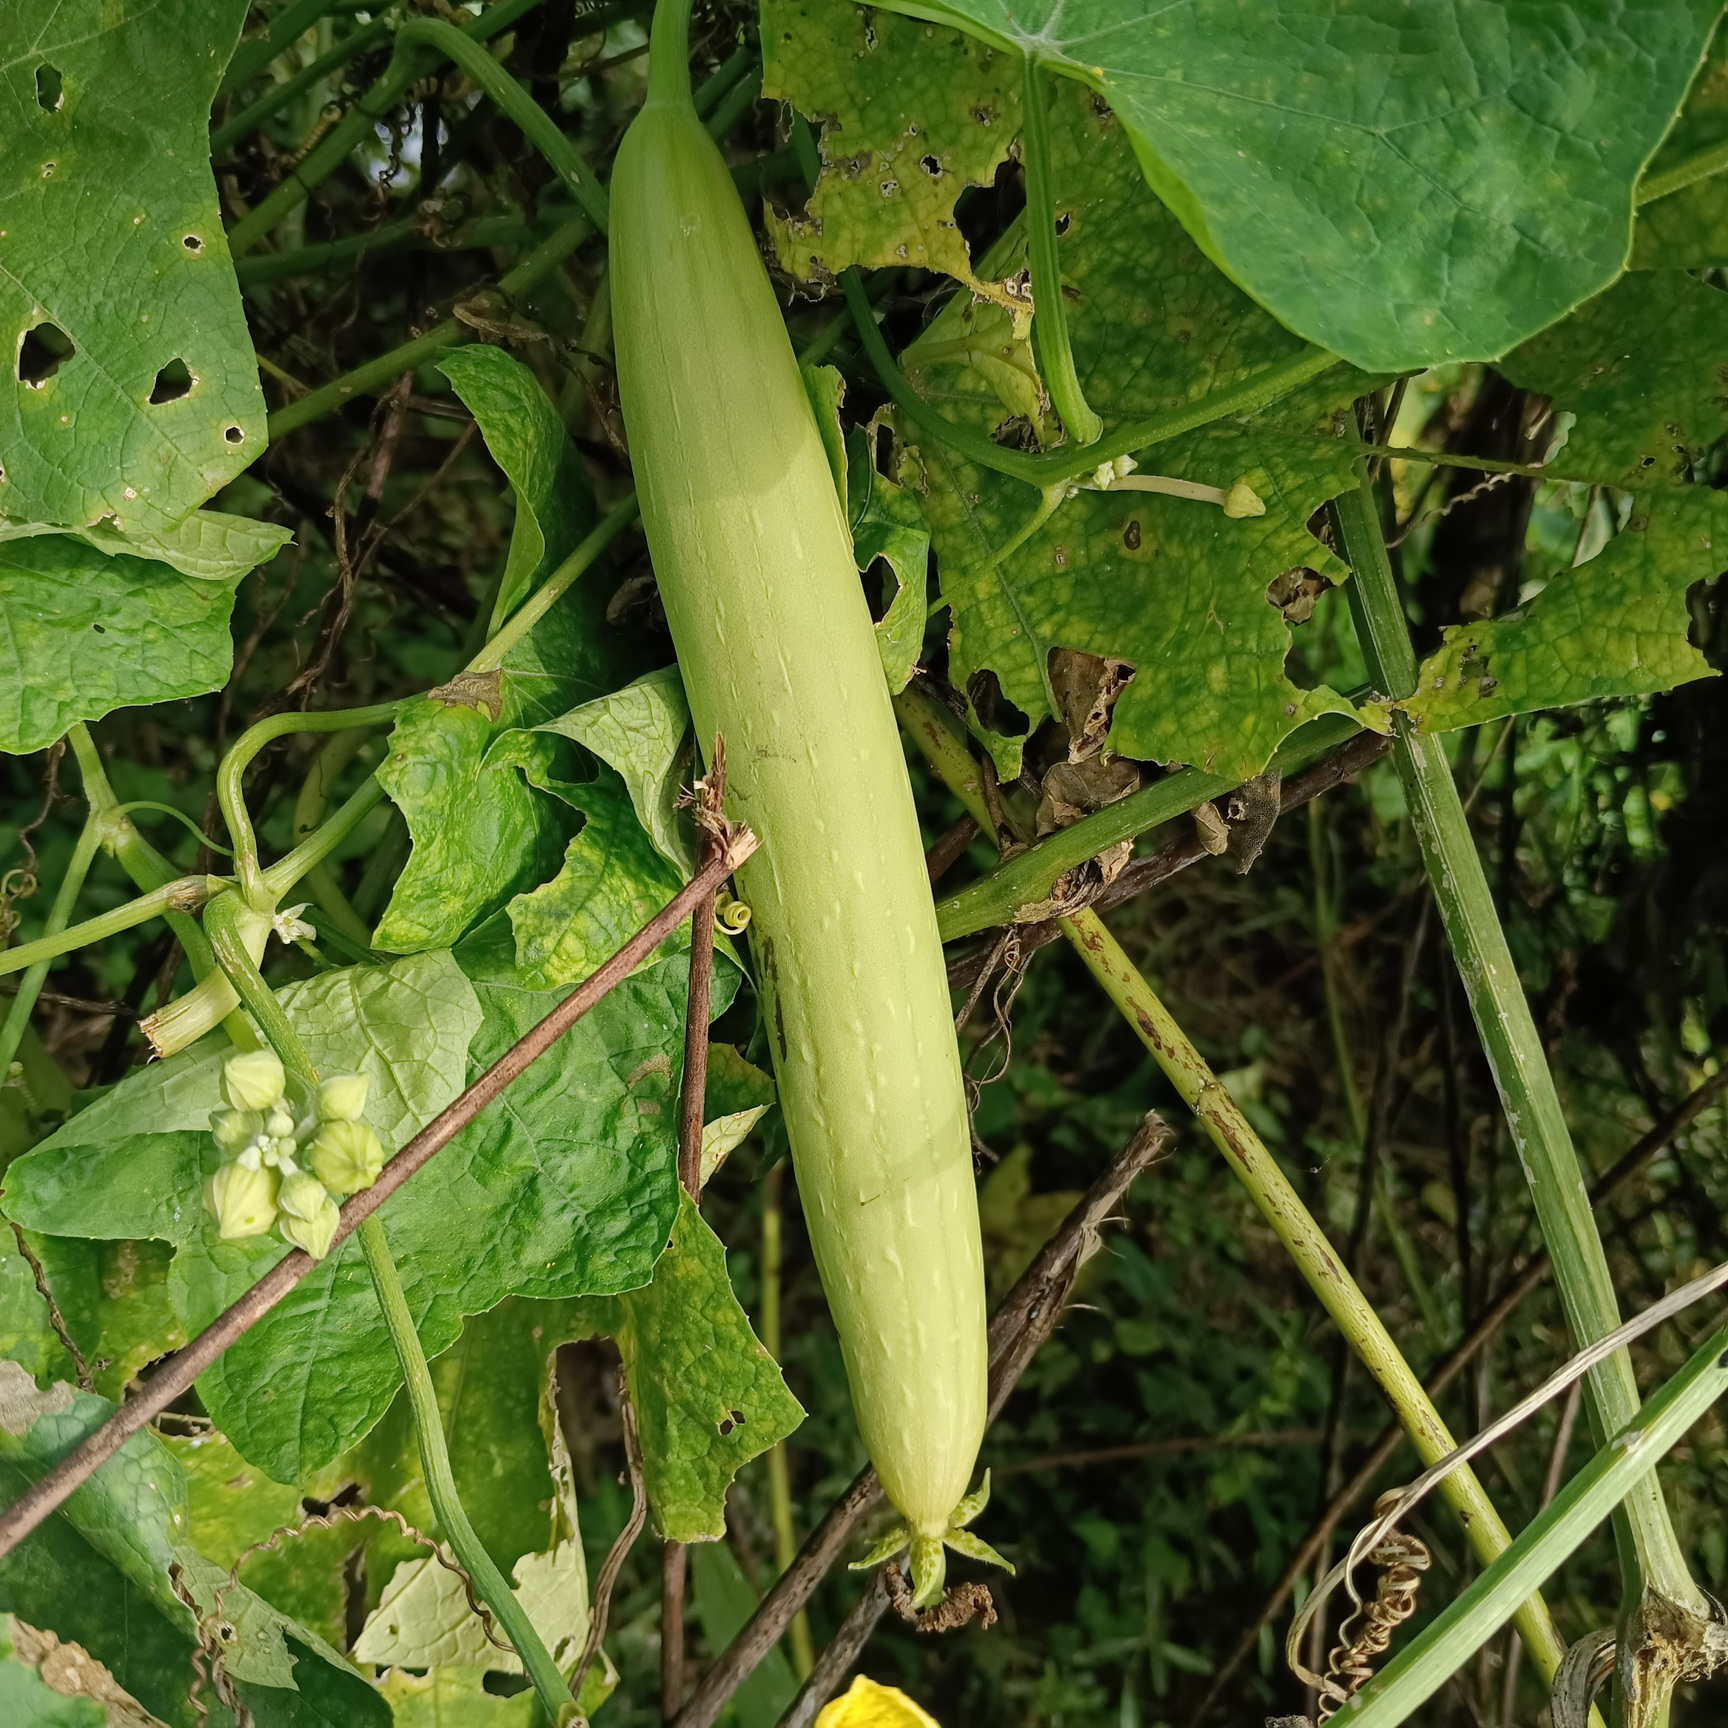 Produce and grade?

luffa, fresh
